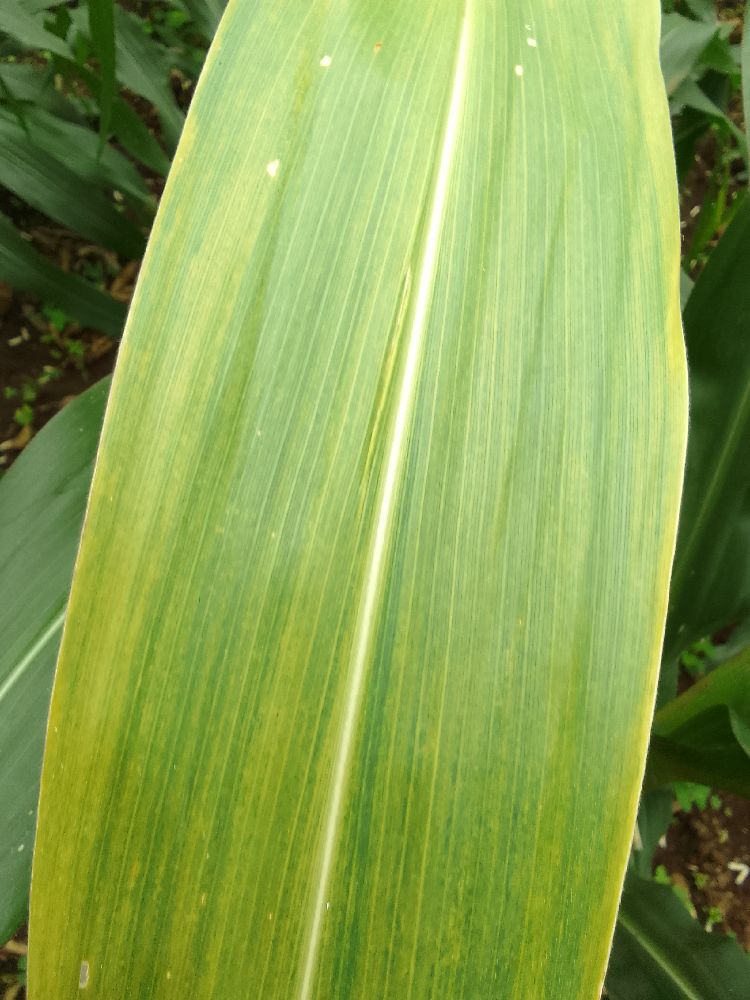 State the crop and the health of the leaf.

maize, maize lethal necrosis
